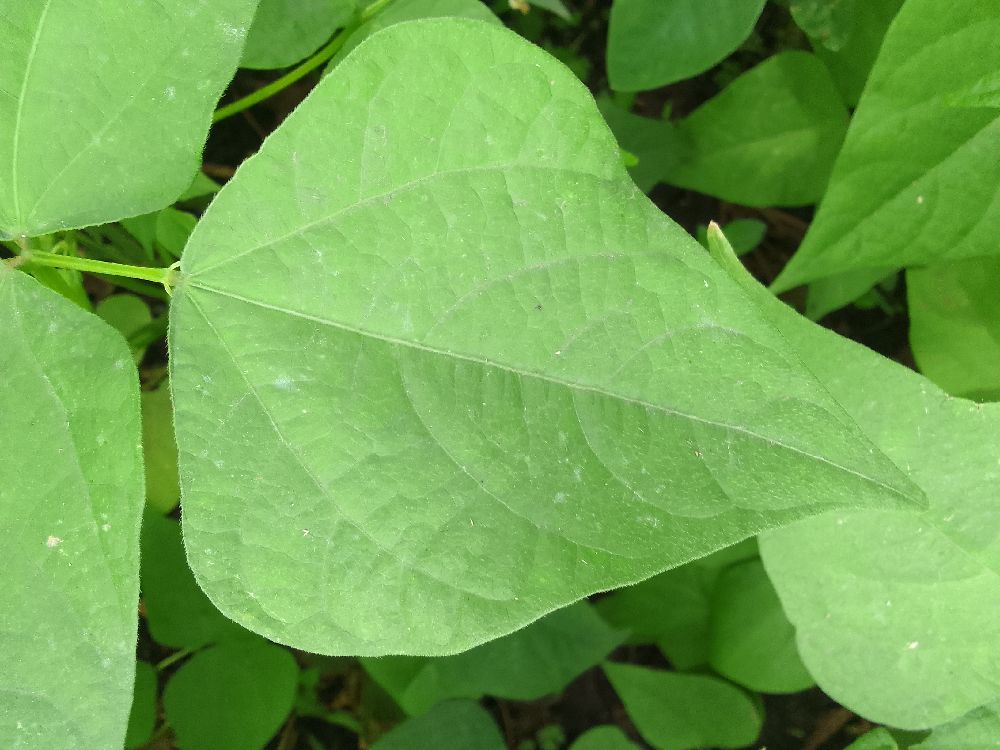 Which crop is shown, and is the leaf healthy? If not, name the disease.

common bean, healthy
